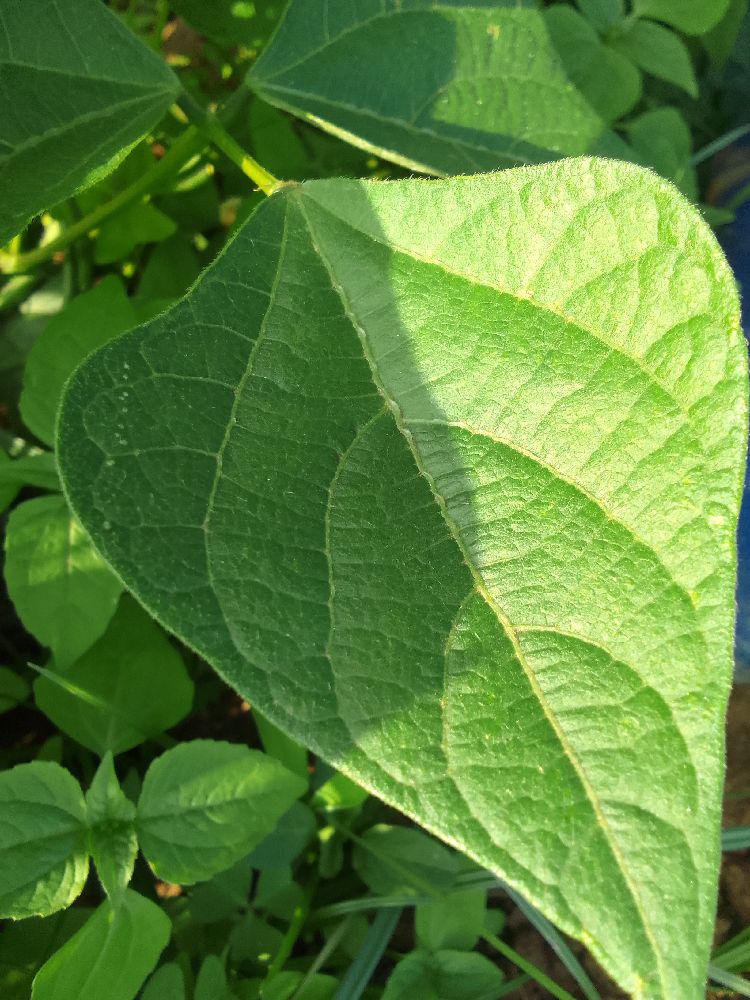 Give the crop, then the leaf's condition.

common bean, healthy
